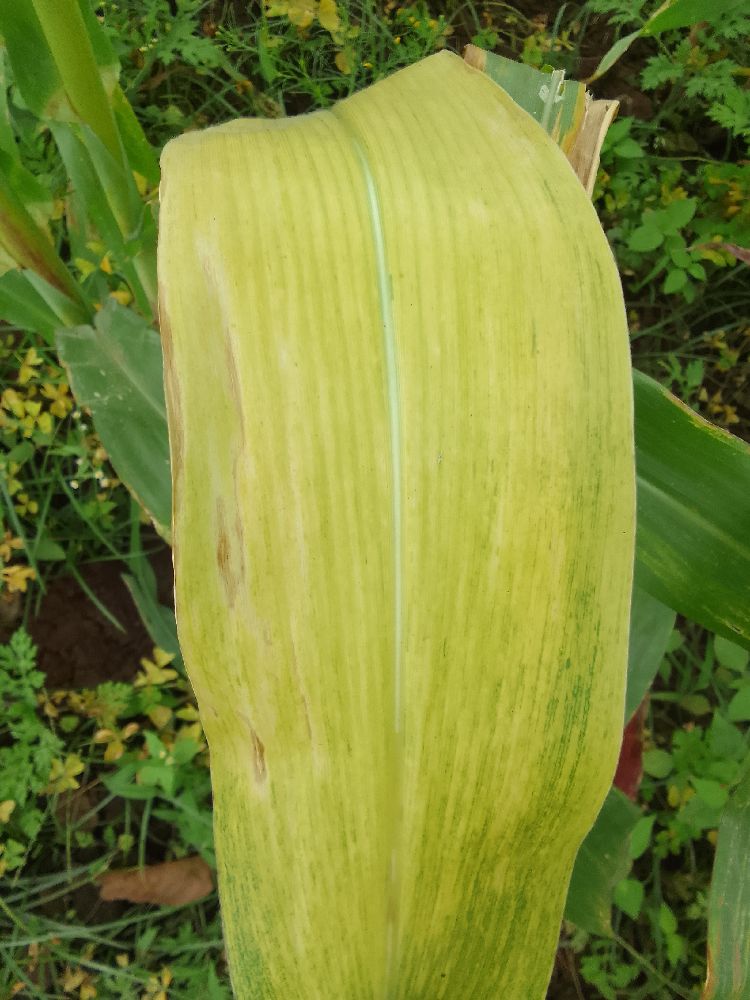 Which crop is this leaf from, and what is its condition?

maize, maize lethal necrosis
